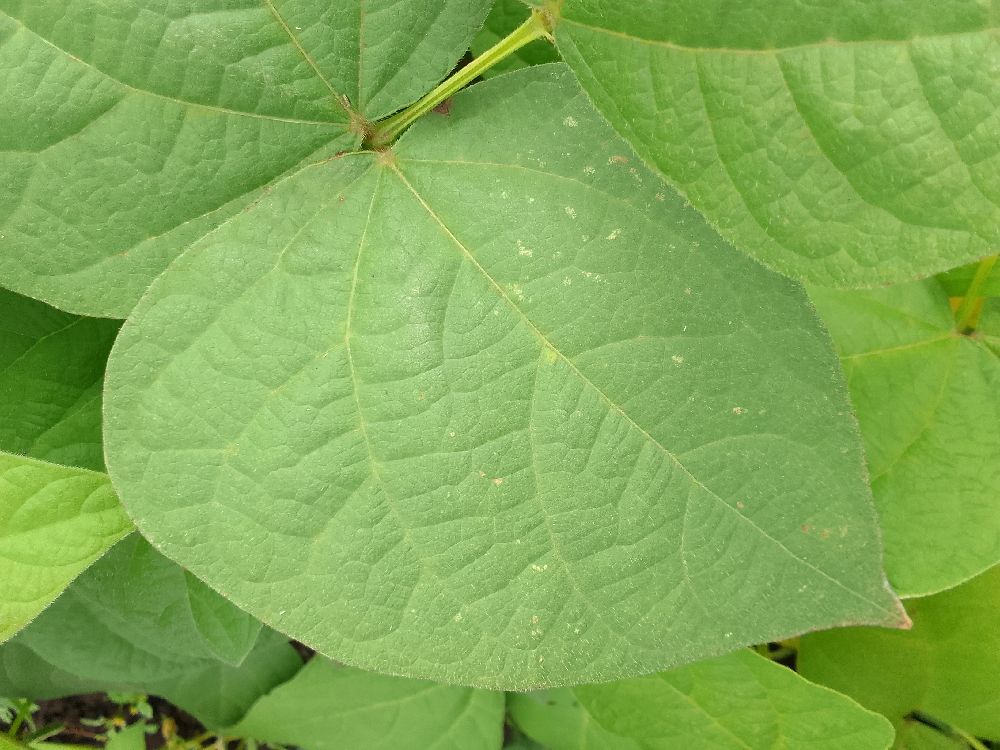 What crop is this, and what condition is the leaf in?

common bean, healthy
